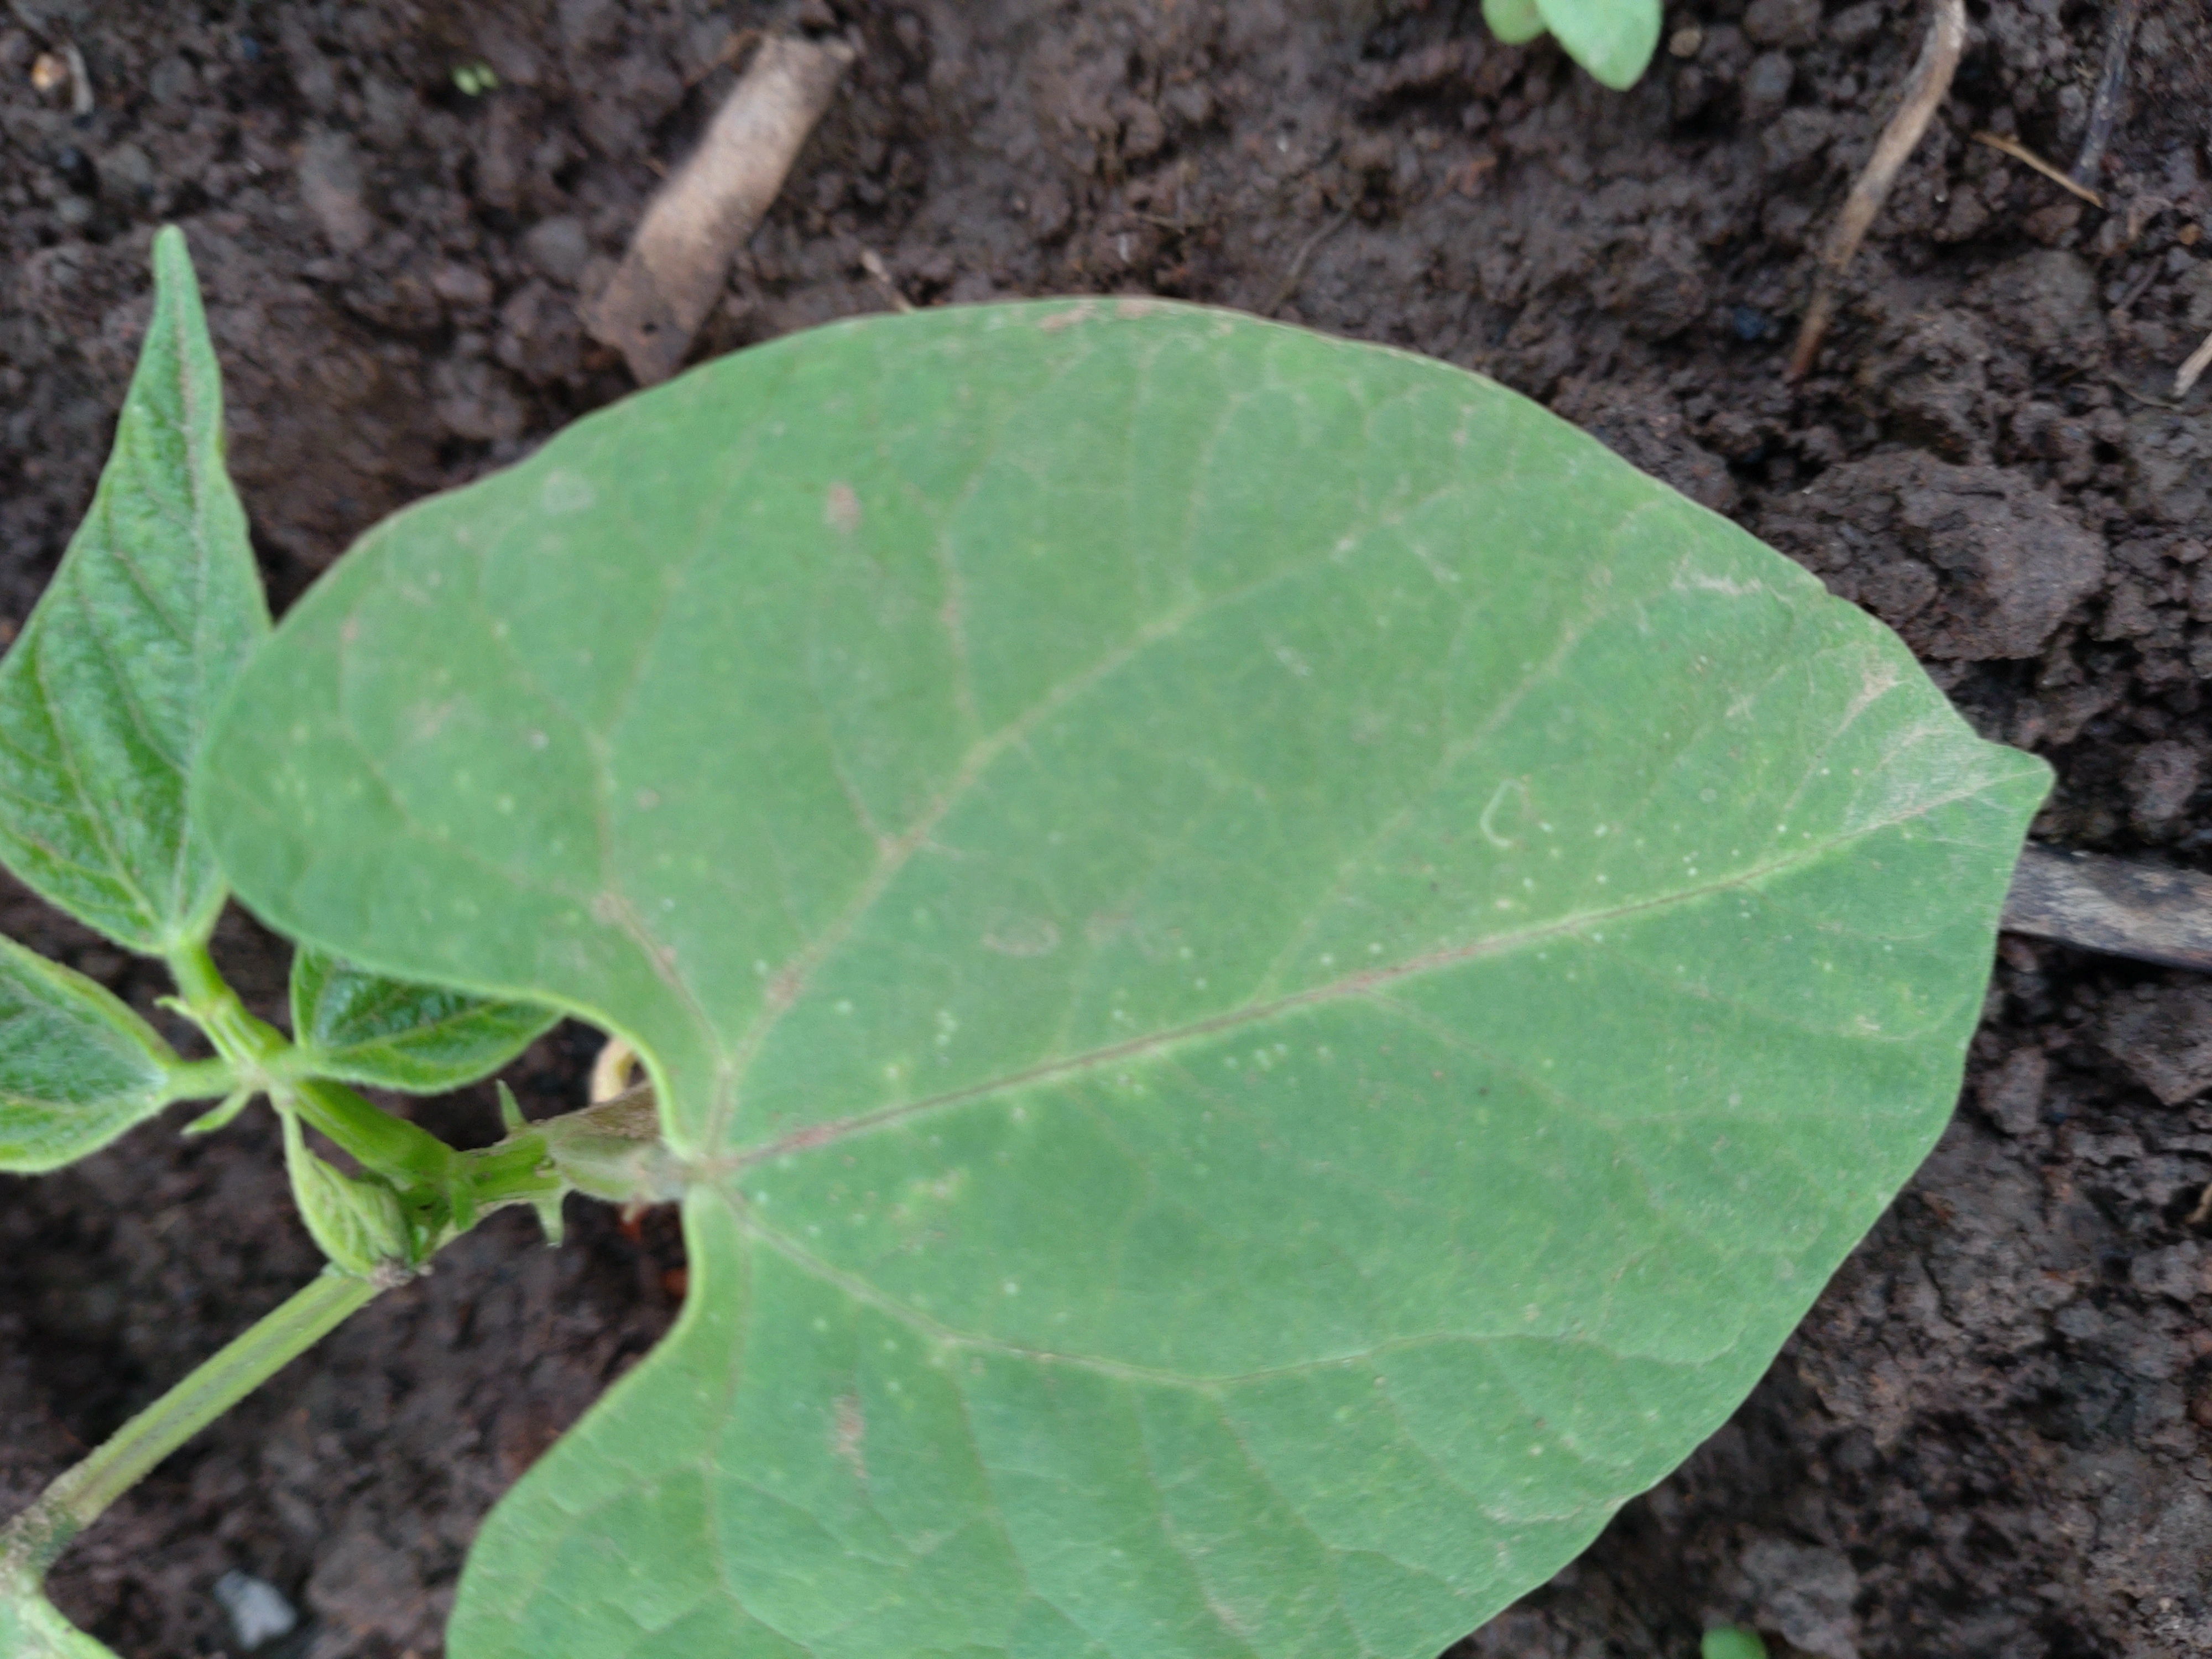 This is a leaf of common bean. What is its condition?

healthy
